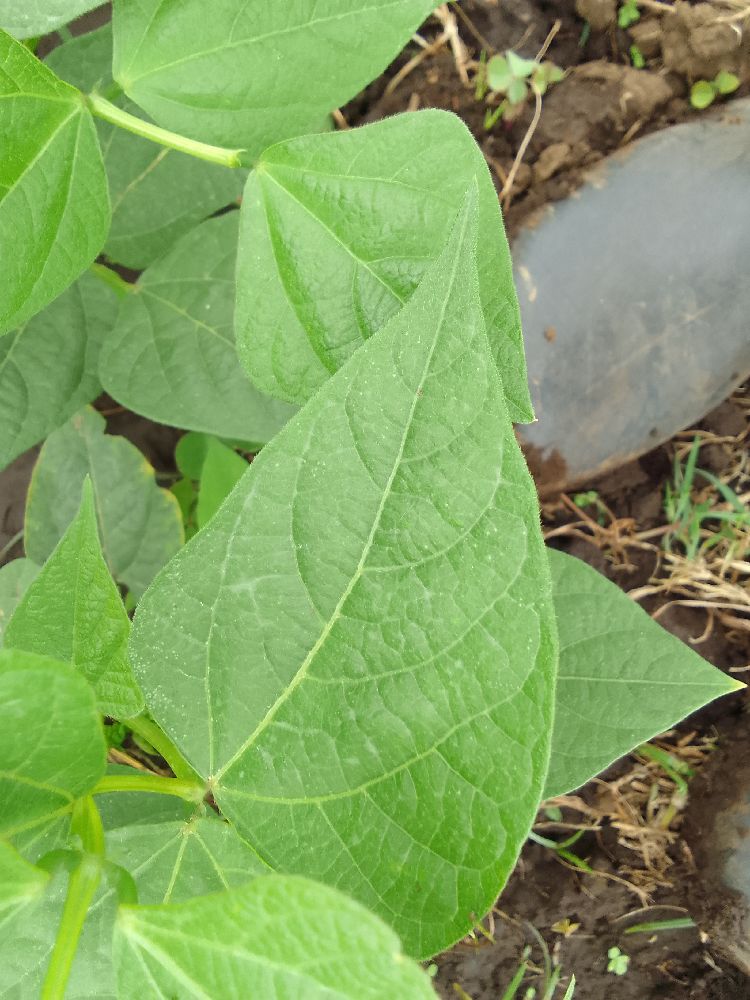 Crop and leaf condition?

common bean, healthy
